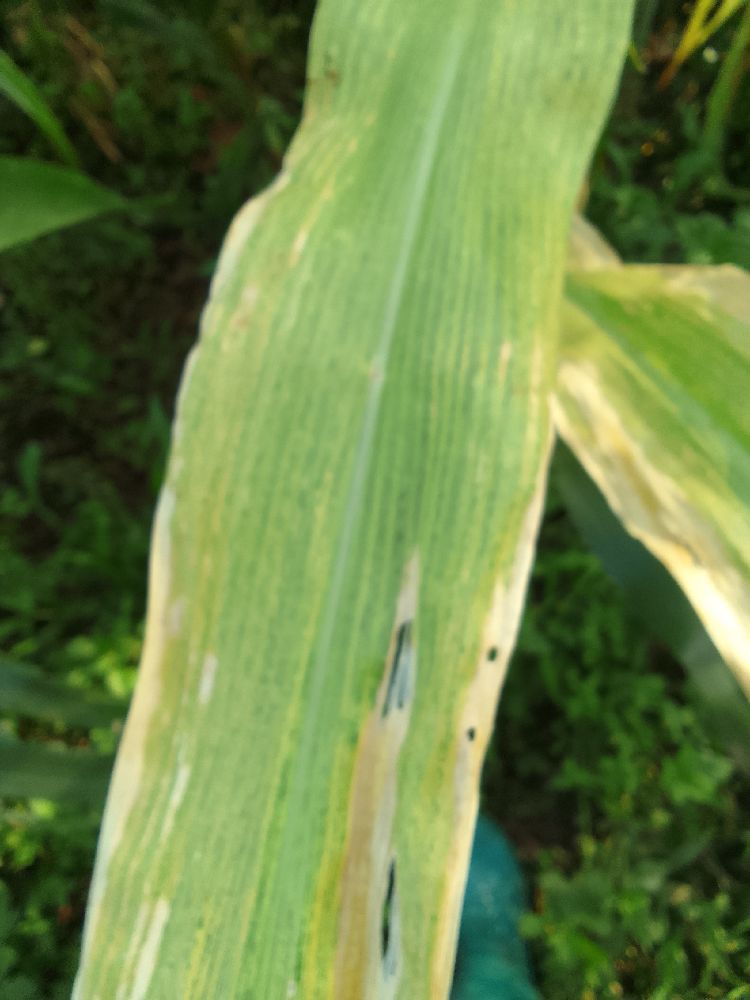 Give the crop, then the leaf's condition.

maize, maize lethal necrosis
